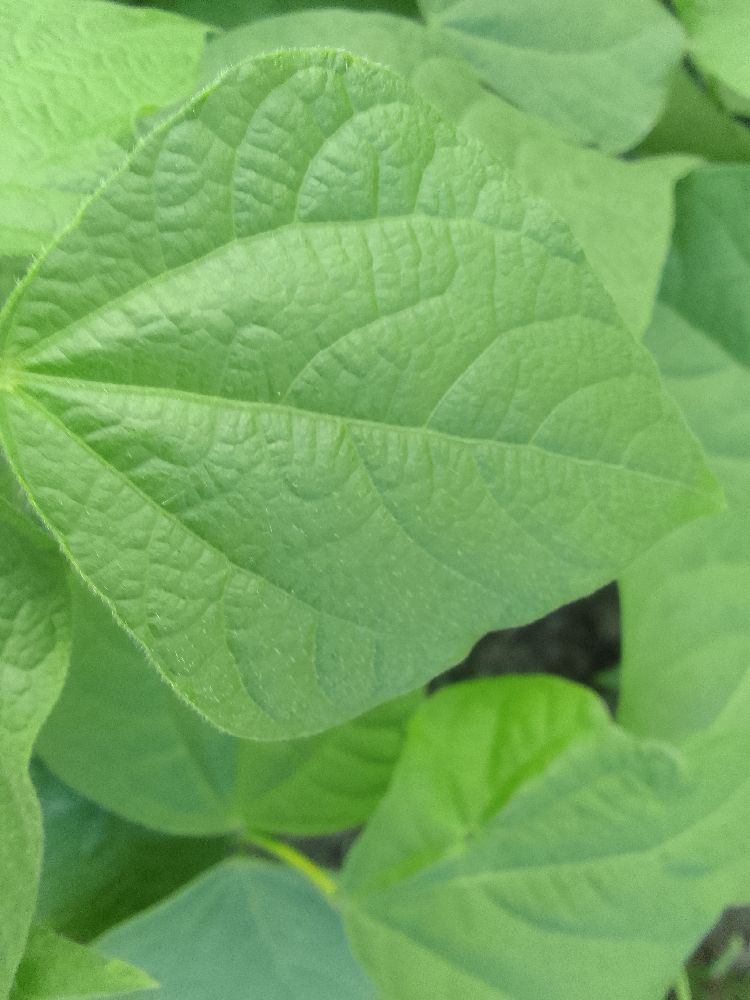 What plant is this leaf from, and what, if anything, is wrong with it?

common bean, healthy
